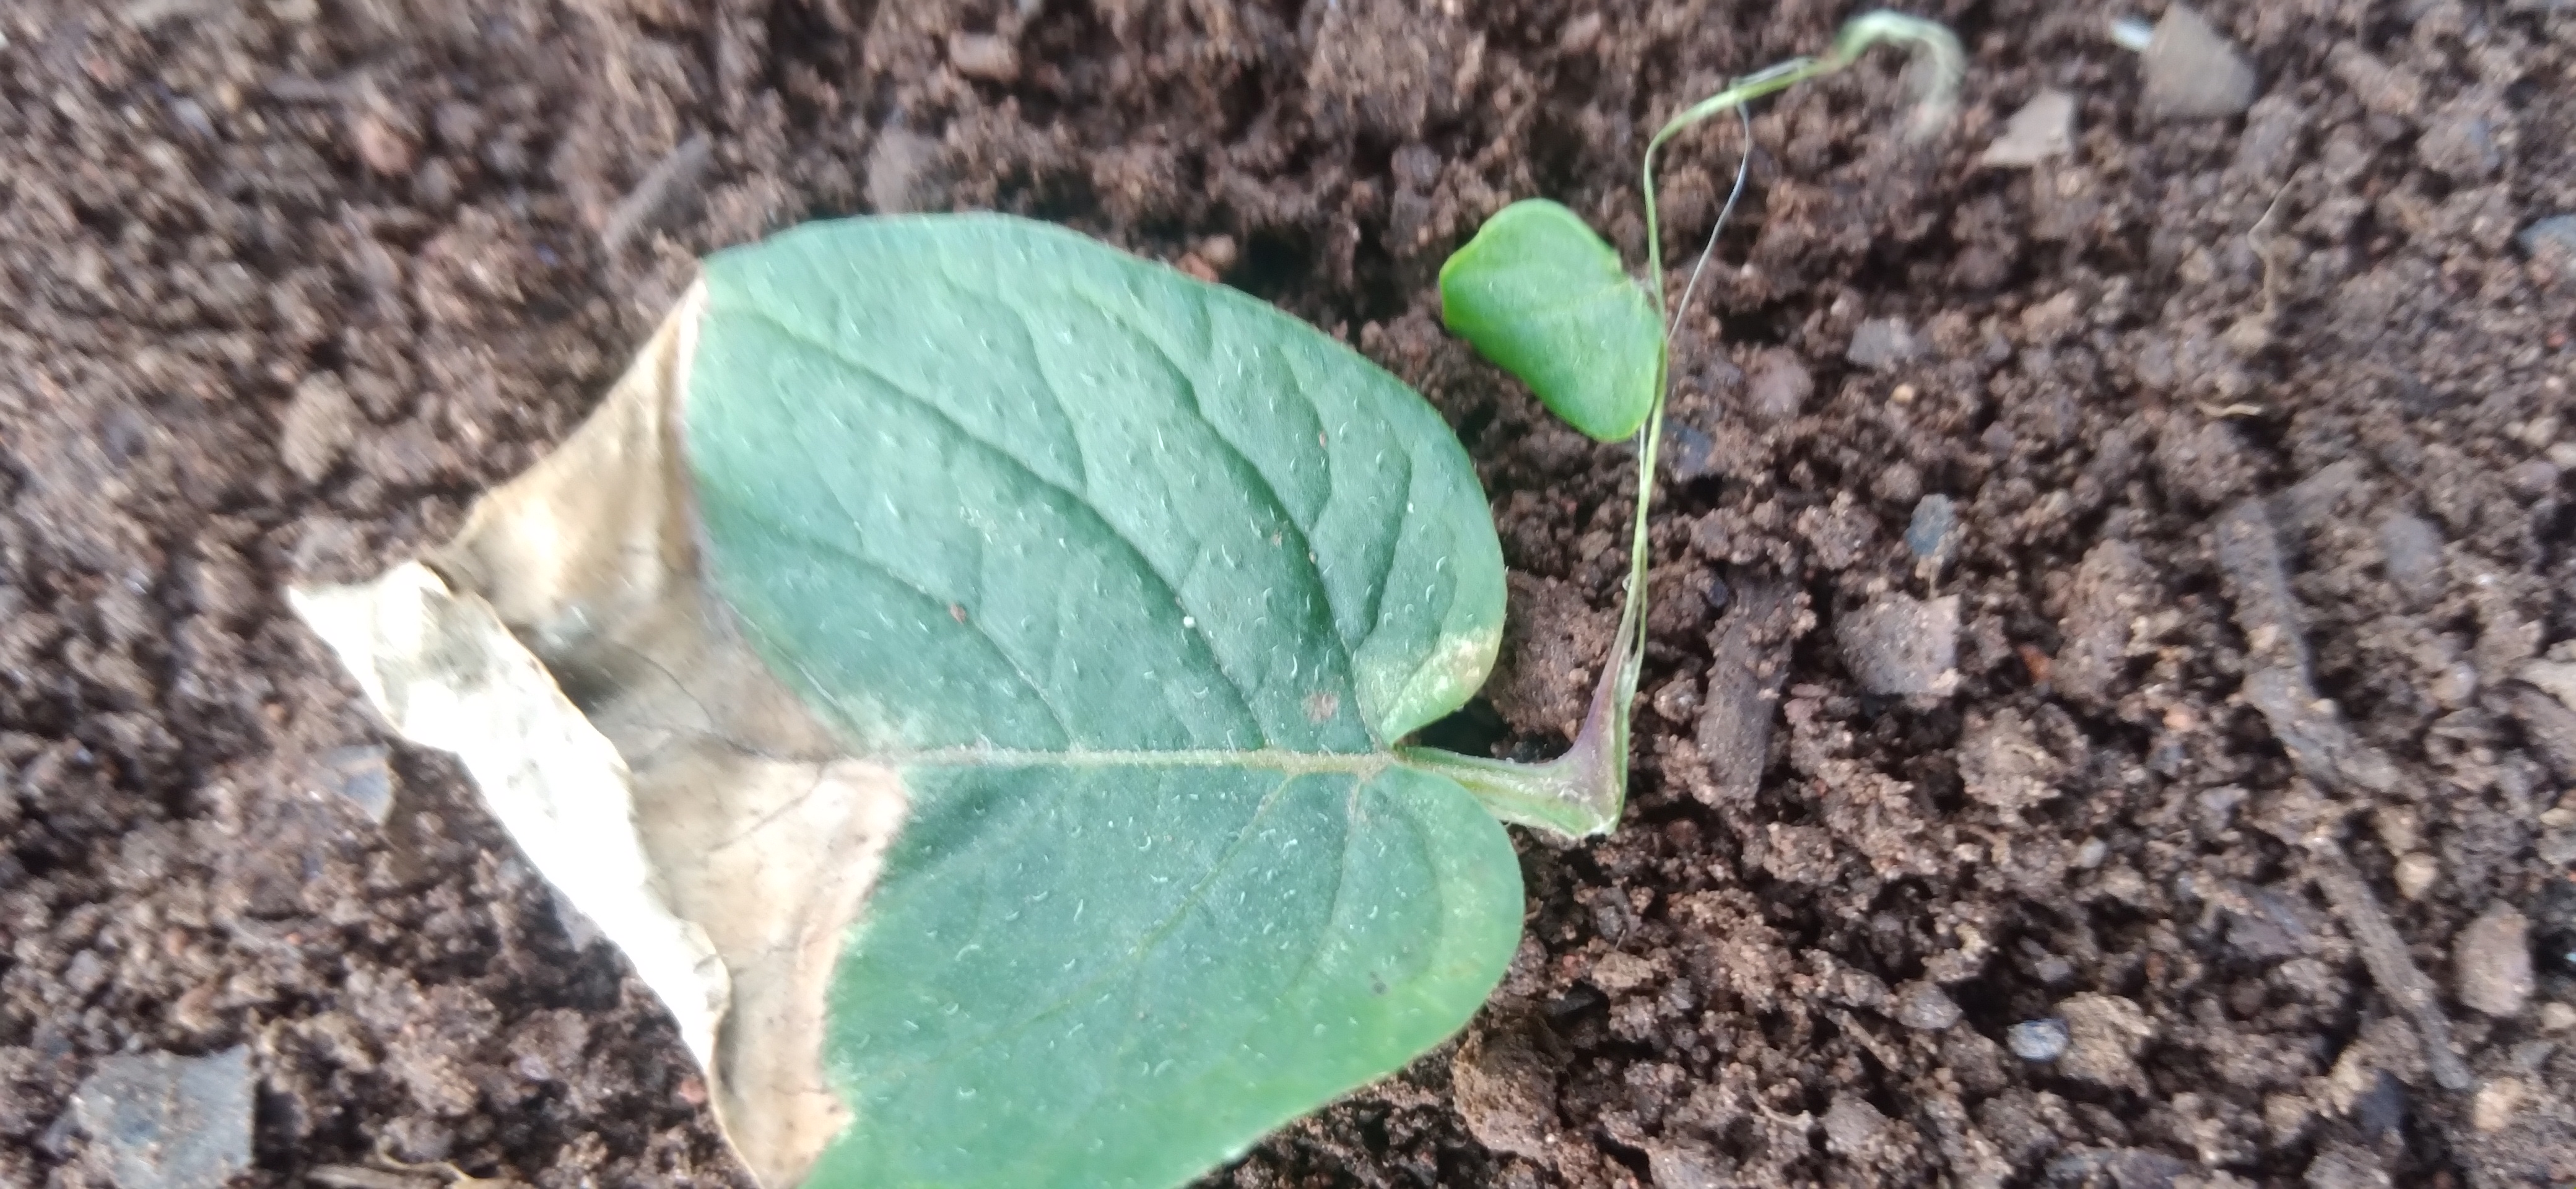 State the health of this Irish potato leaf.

early blight
